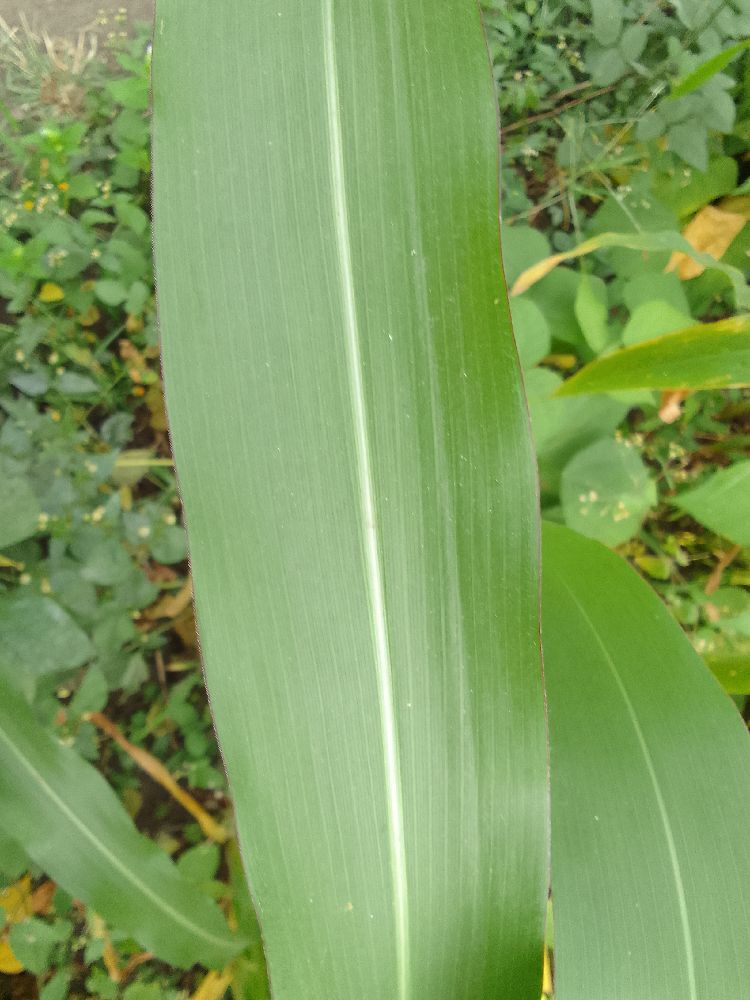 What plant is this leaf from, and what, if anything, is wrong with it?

maize, healthy
